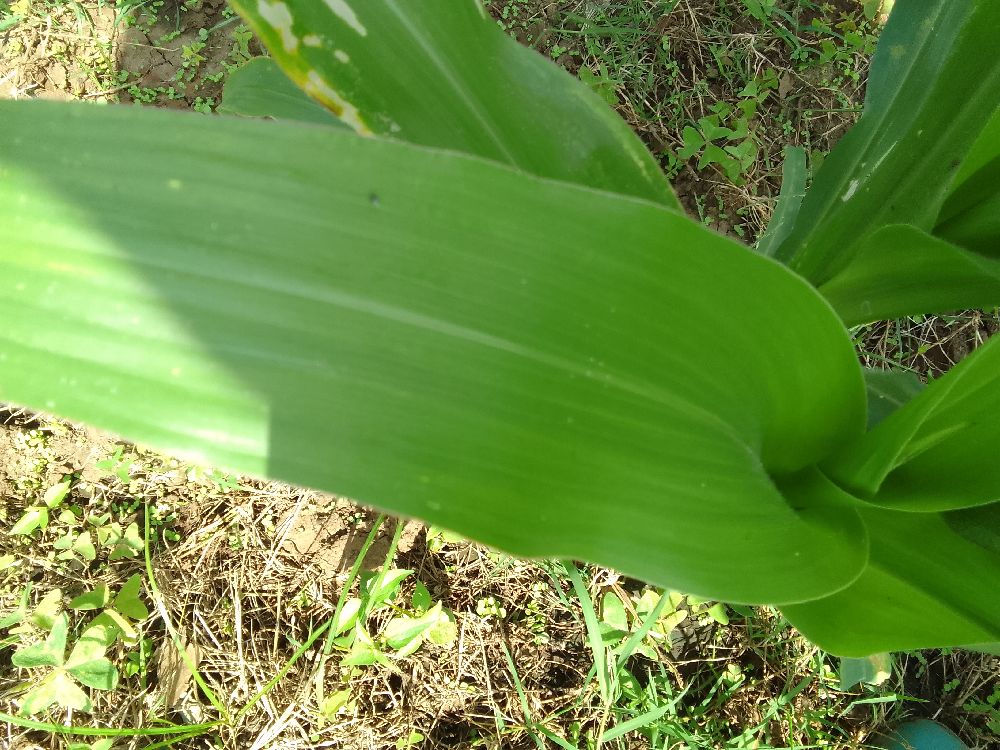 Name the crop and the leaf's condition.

maize, healthy
